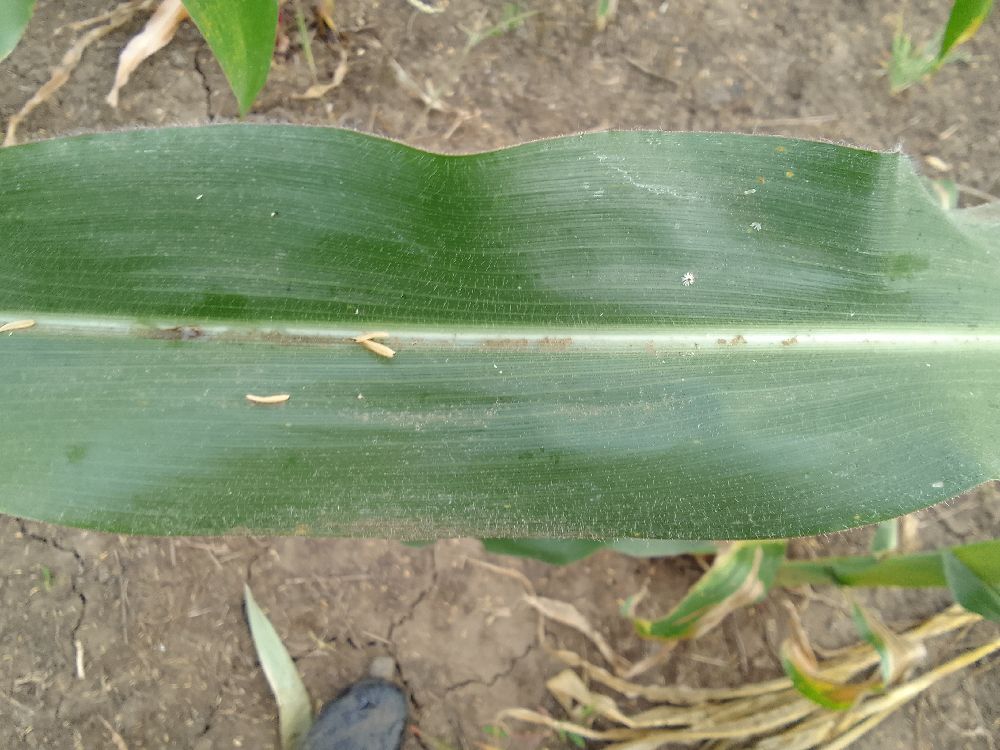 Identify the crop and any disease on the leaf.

maize, healthy
